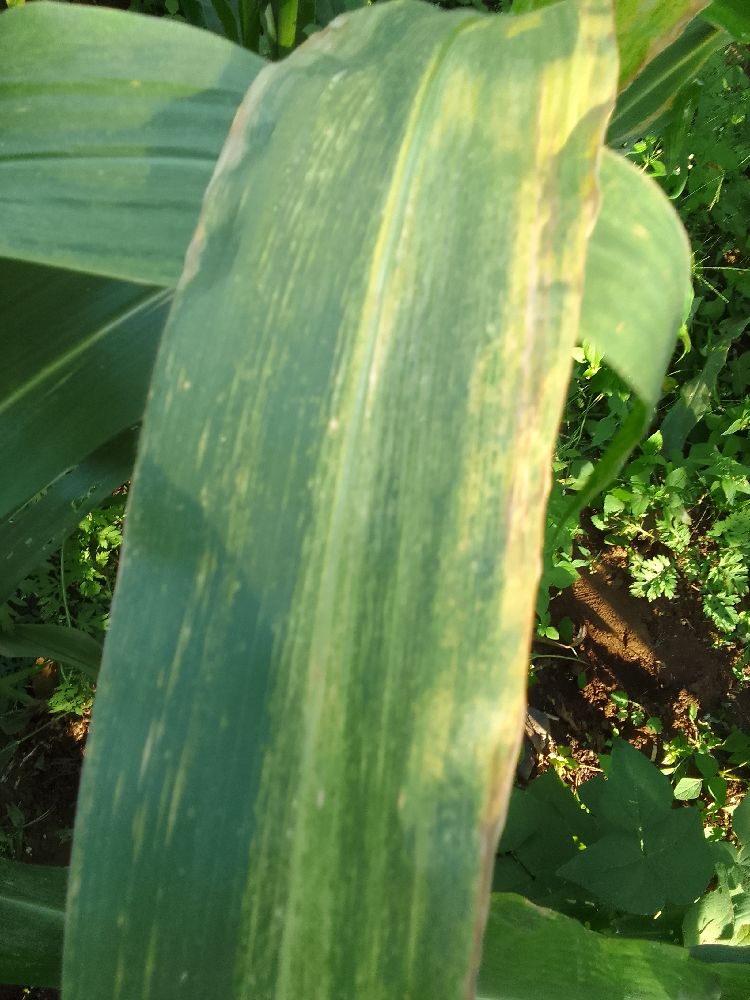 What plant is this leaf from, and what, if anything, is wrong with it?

maize, maize lethal necrosis
